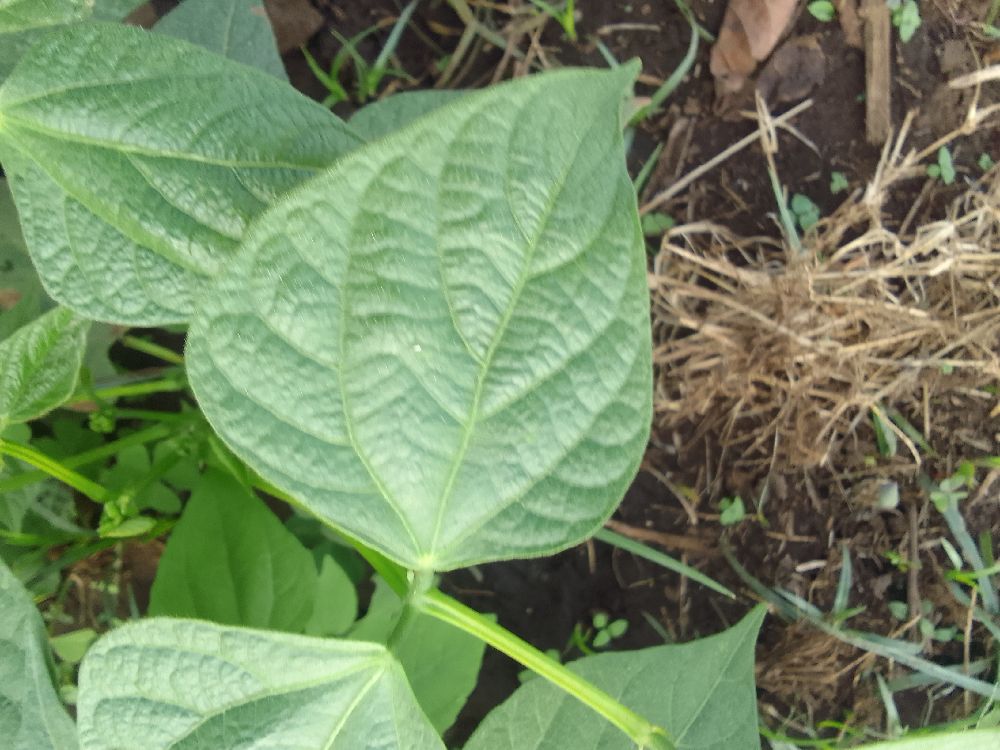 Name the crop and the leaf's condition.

common bean, healthy
